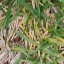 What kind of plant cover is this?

grass
